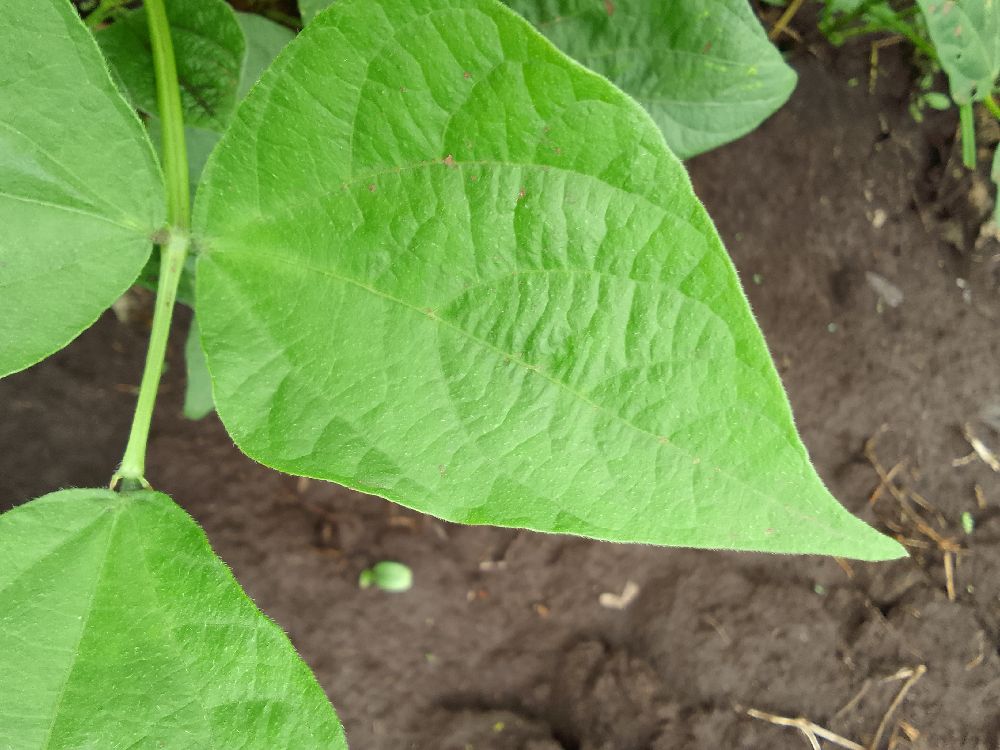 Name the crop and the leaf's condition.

common bean, healthy
